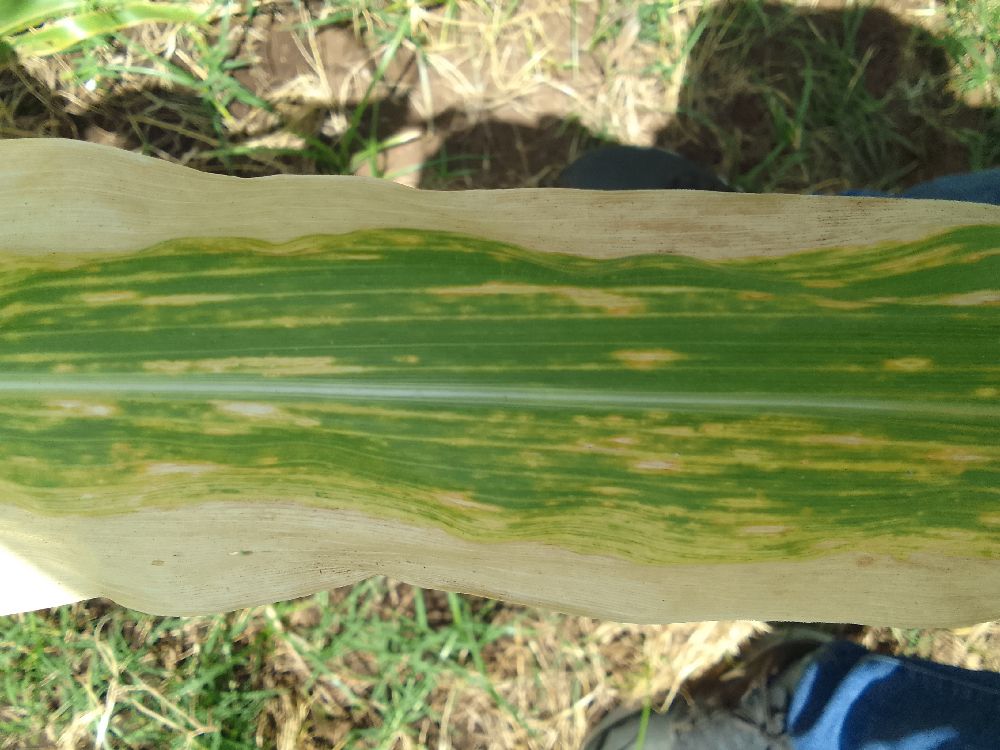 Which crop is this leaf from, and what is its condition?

maize, maize lethal necrosis
